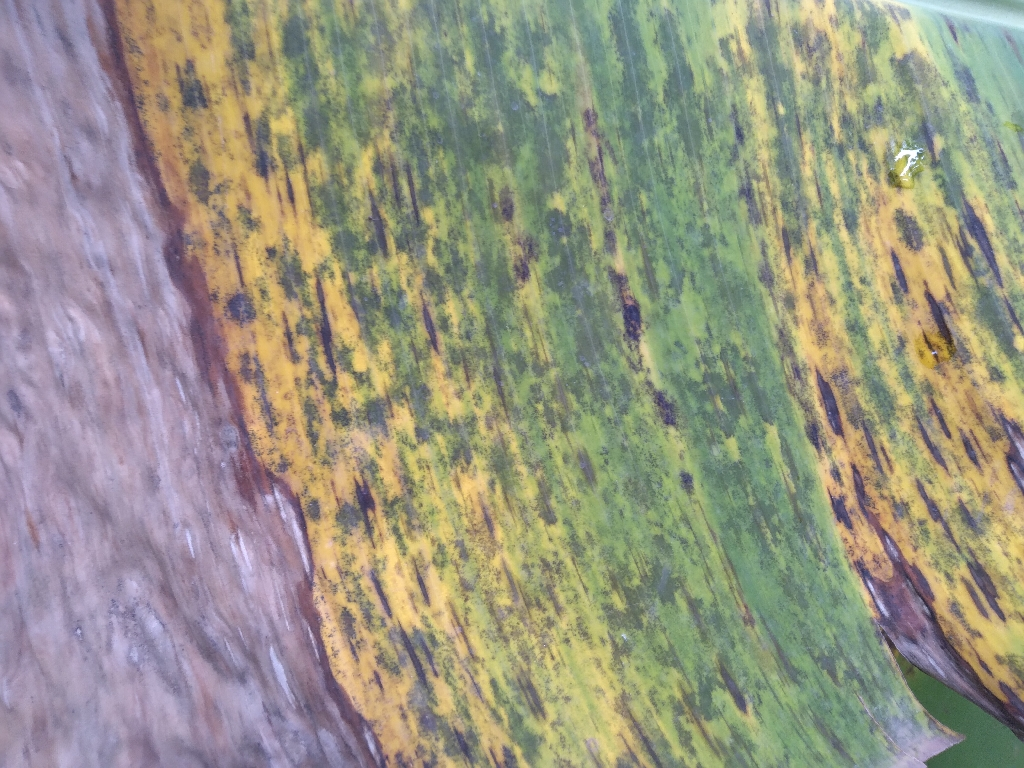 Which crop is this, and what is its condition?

banana, black sigatoka
